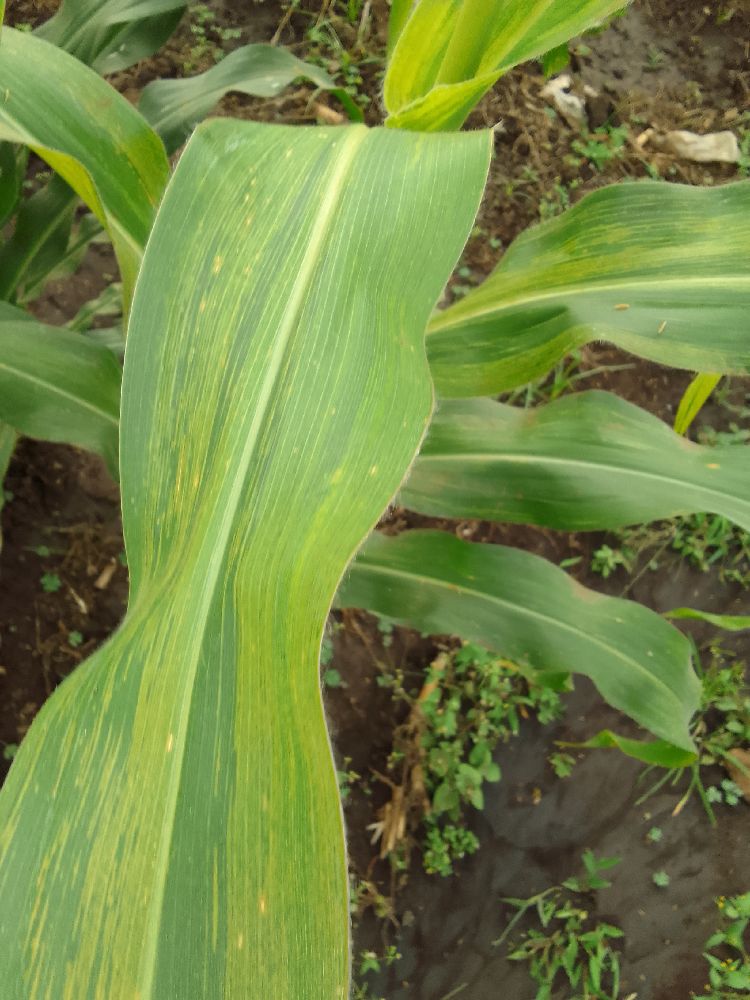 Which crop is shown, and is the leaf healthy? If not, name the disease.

maize, maize lethal necrosis
